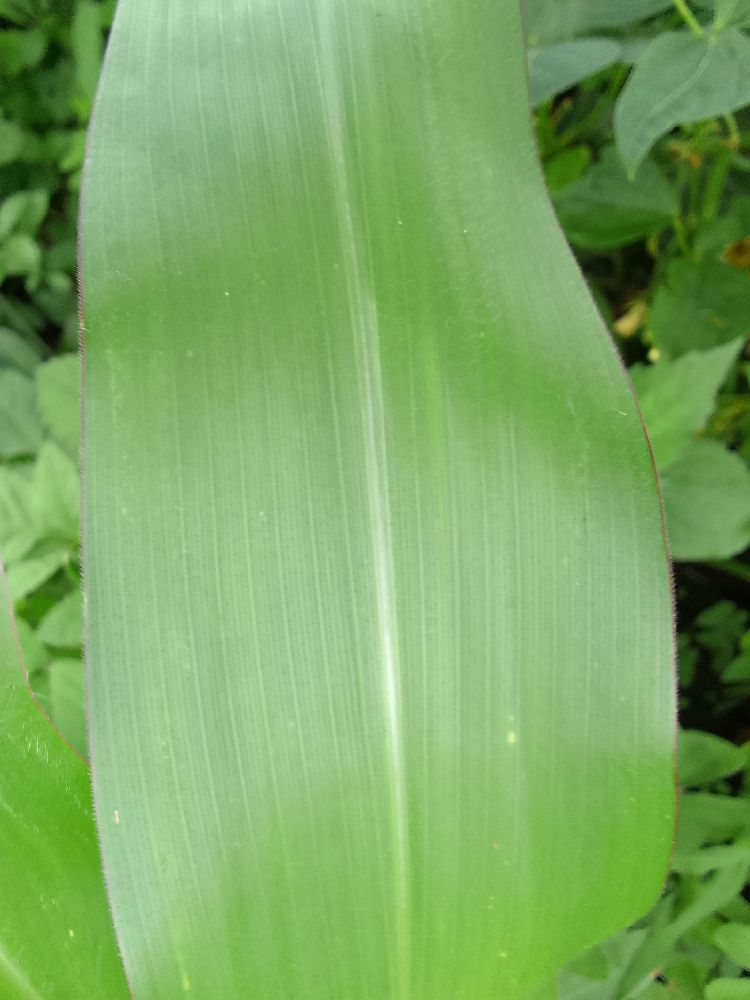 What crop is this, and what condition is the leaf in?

maize, healthy
